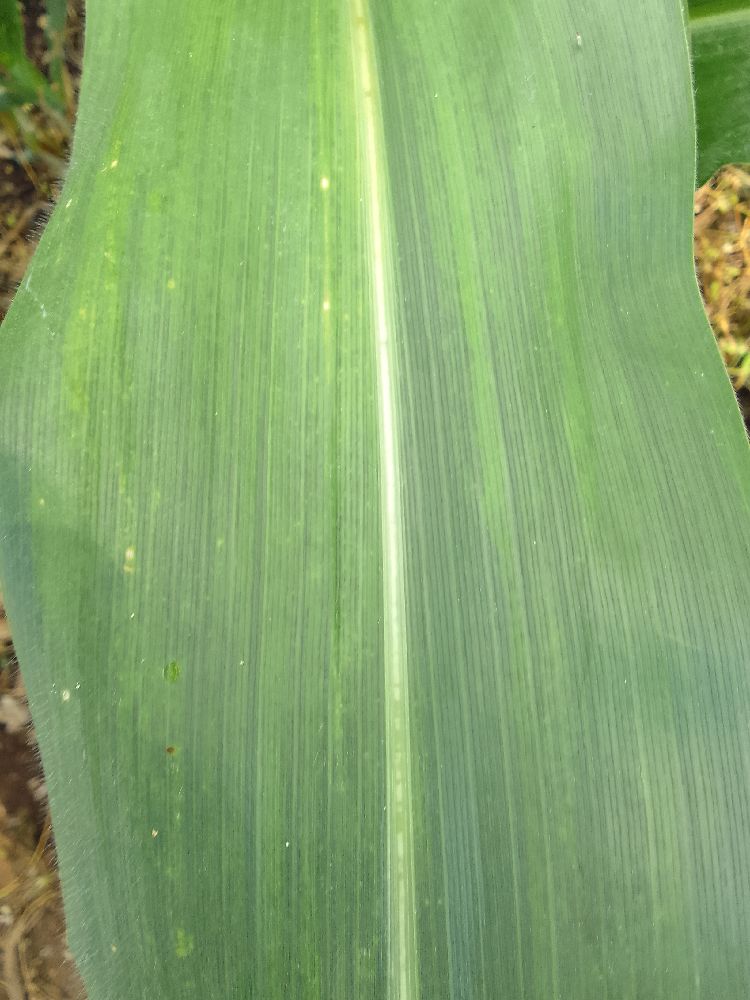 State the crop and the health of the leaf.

maize, healthy
